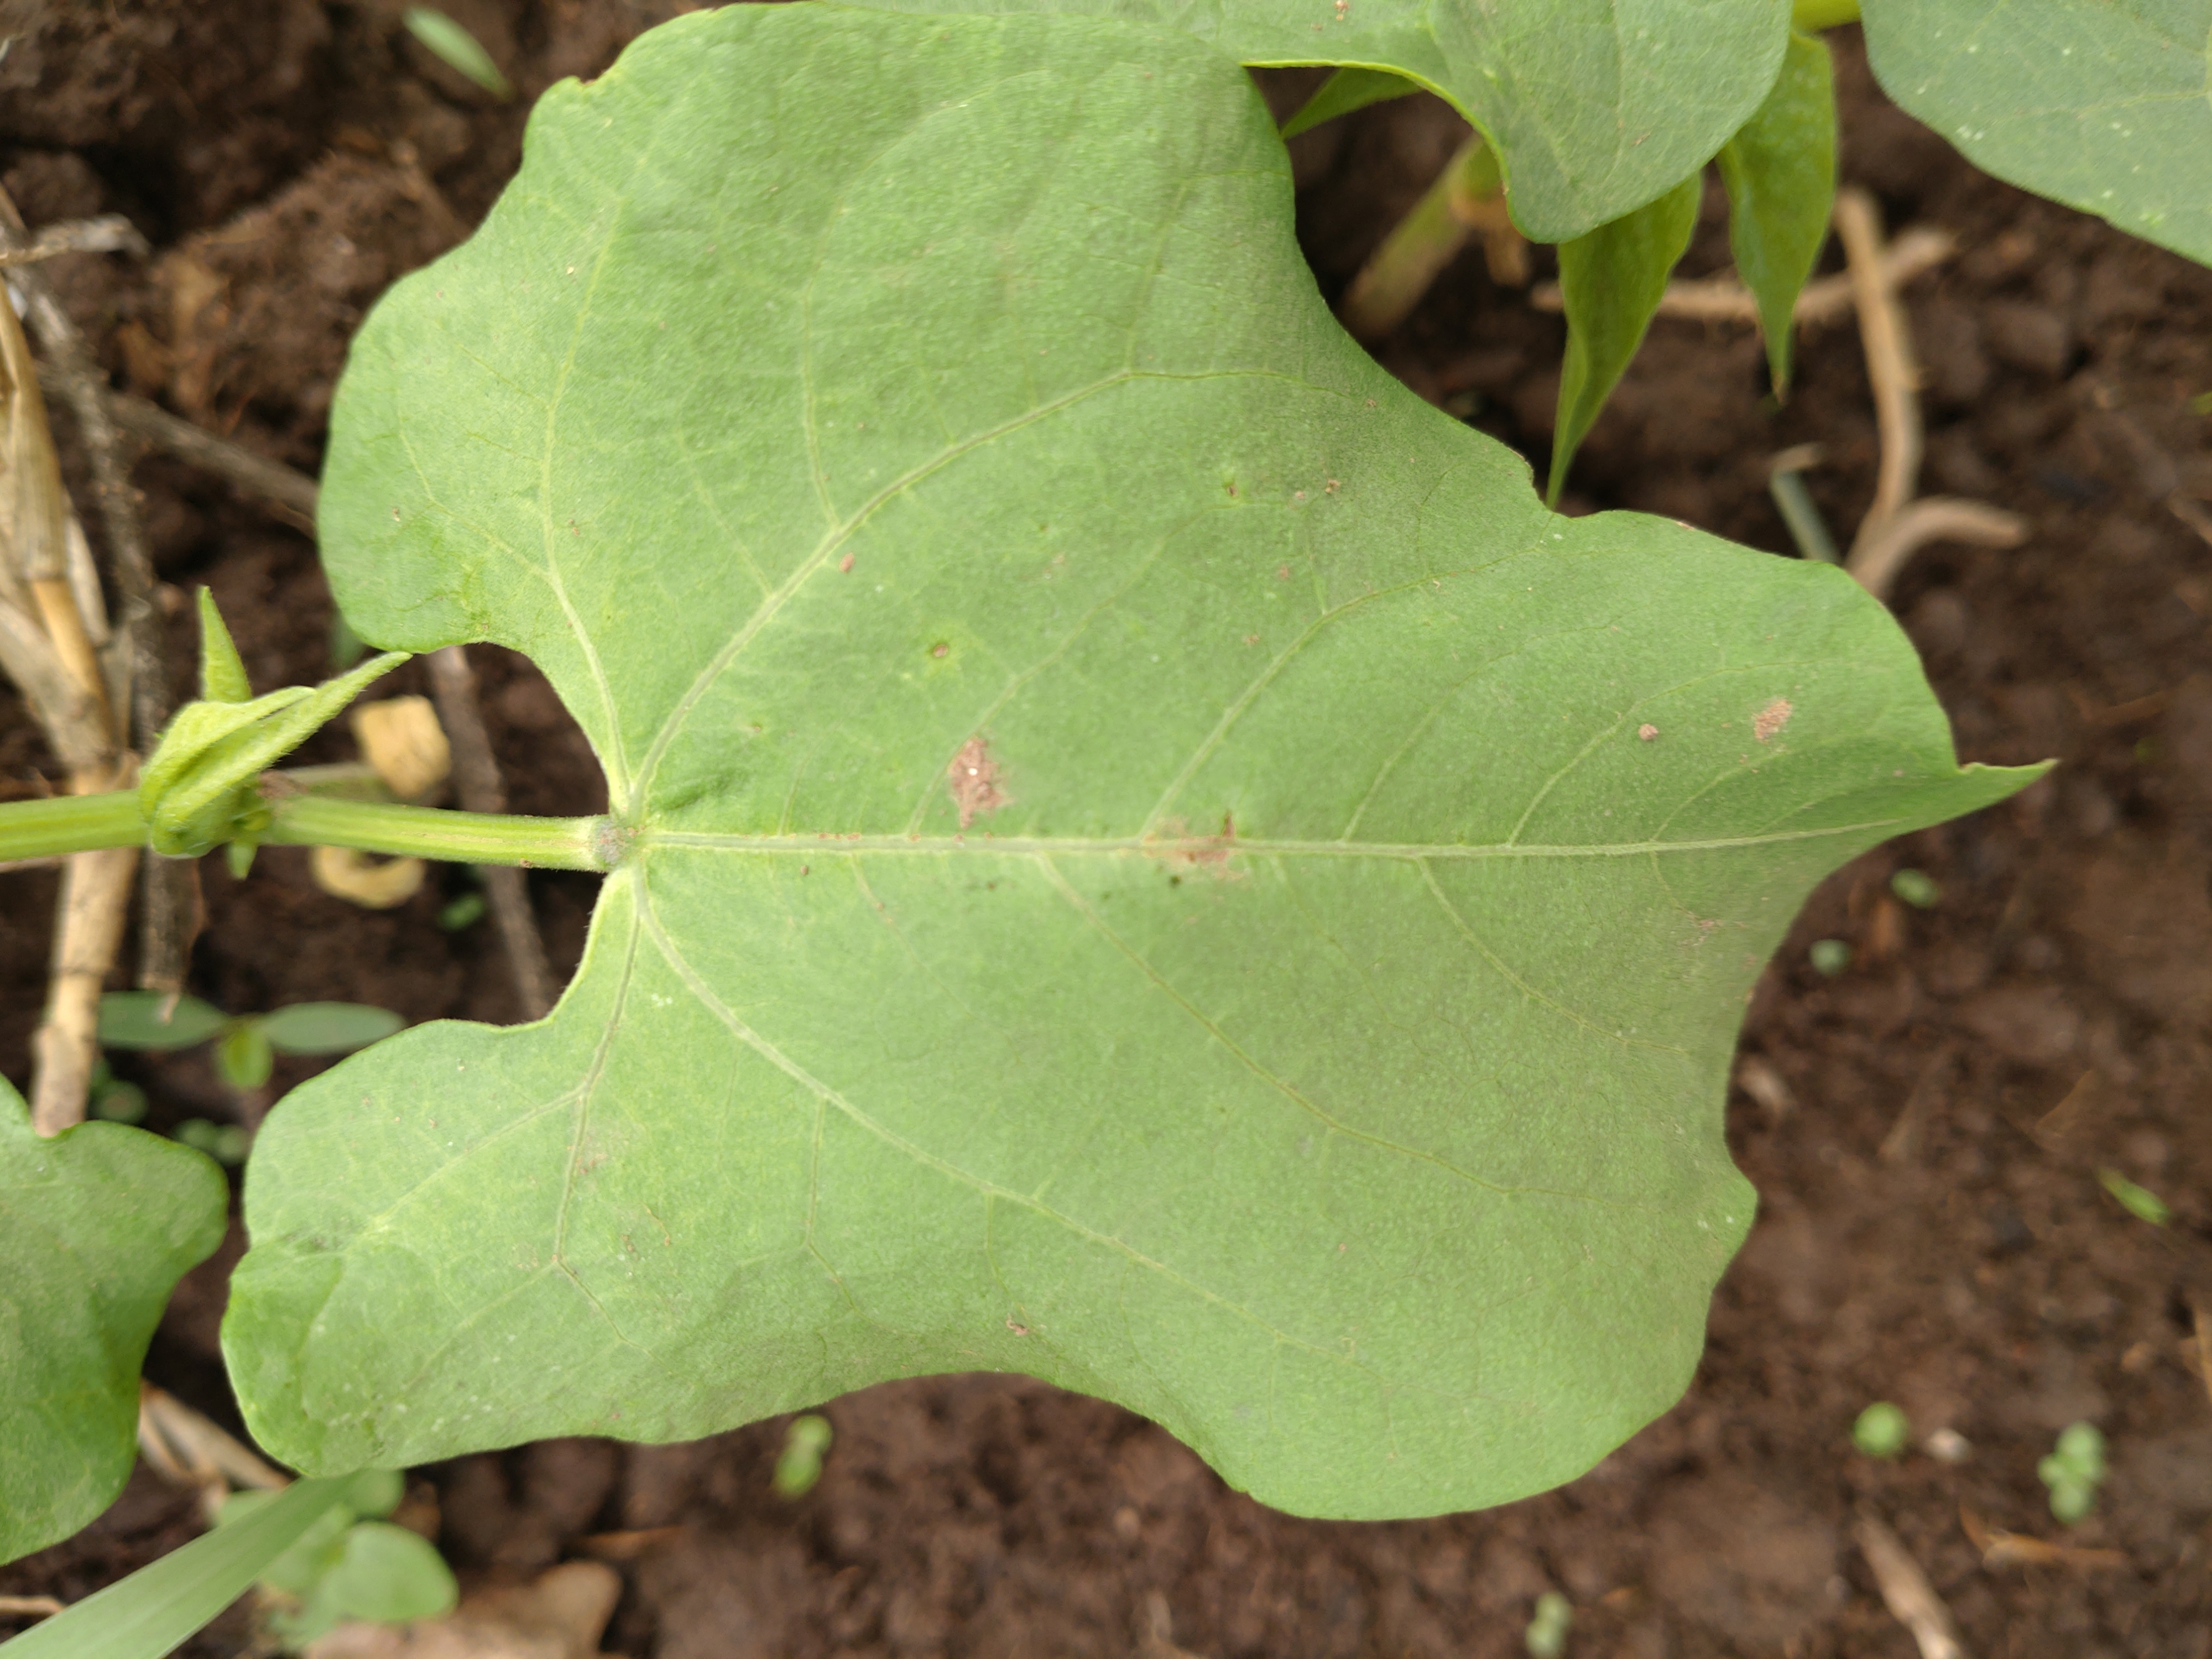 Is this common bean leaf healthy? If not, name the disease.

healthy
